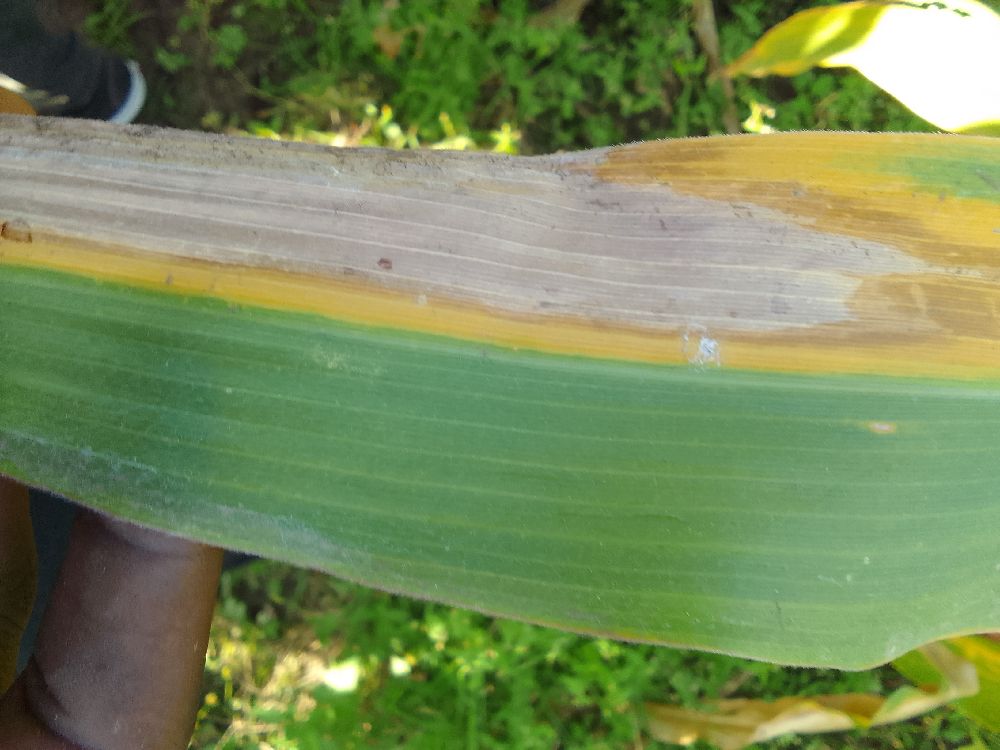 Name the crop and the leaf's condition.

maize, maize lethal necrosis
